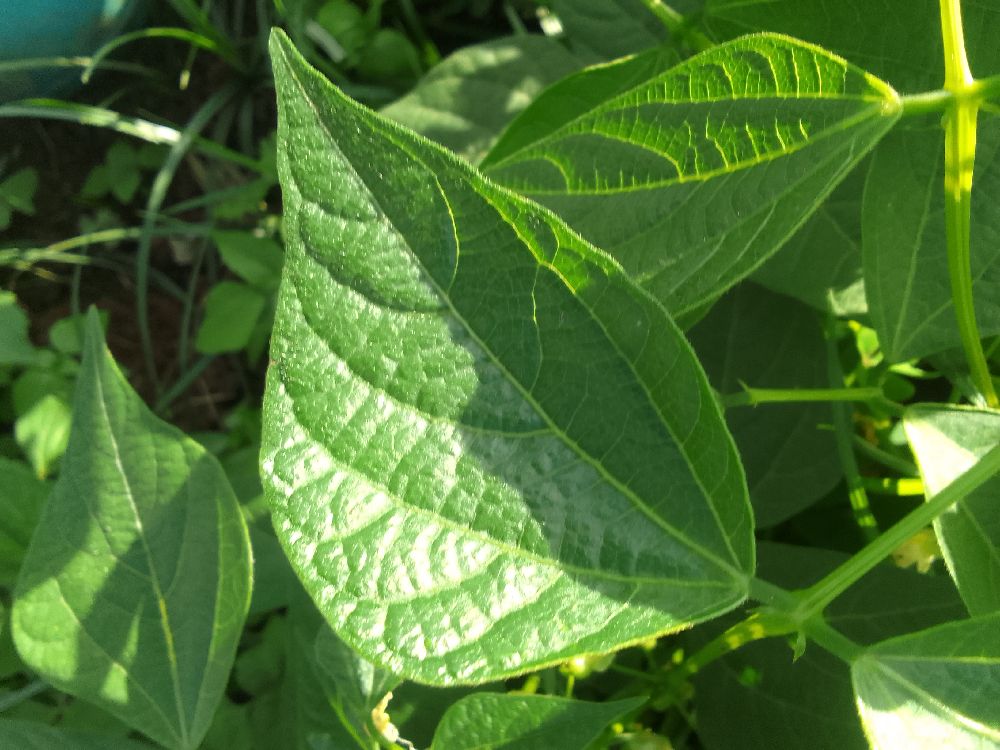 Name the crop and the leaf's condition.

common bean, healthy
